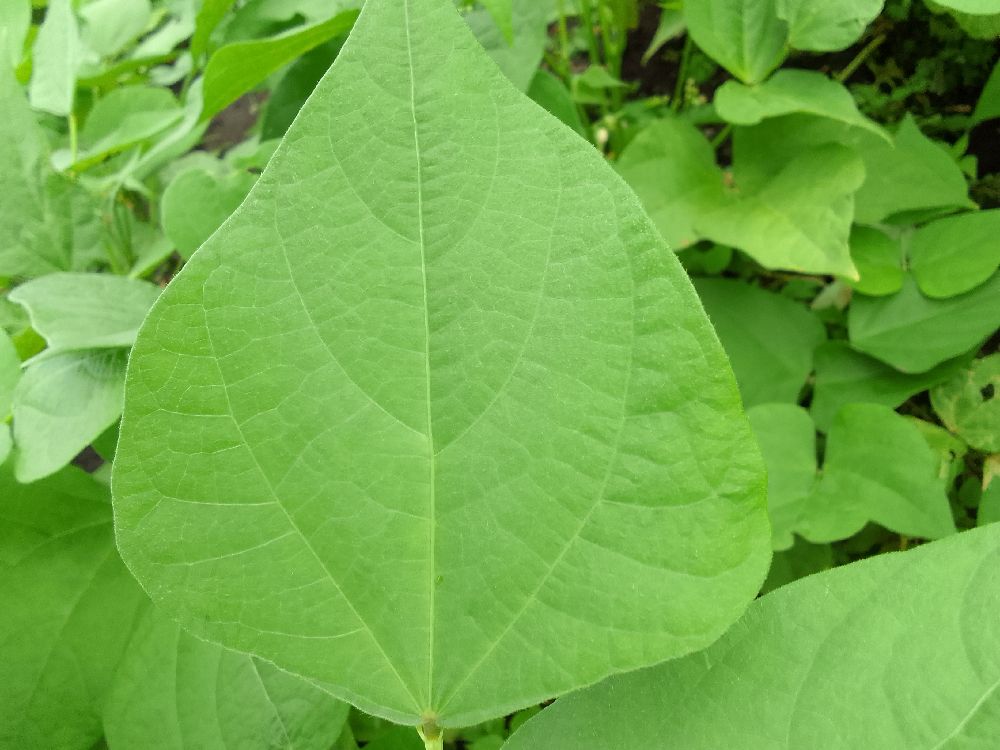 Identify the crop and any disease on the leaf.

common bean, healthy
